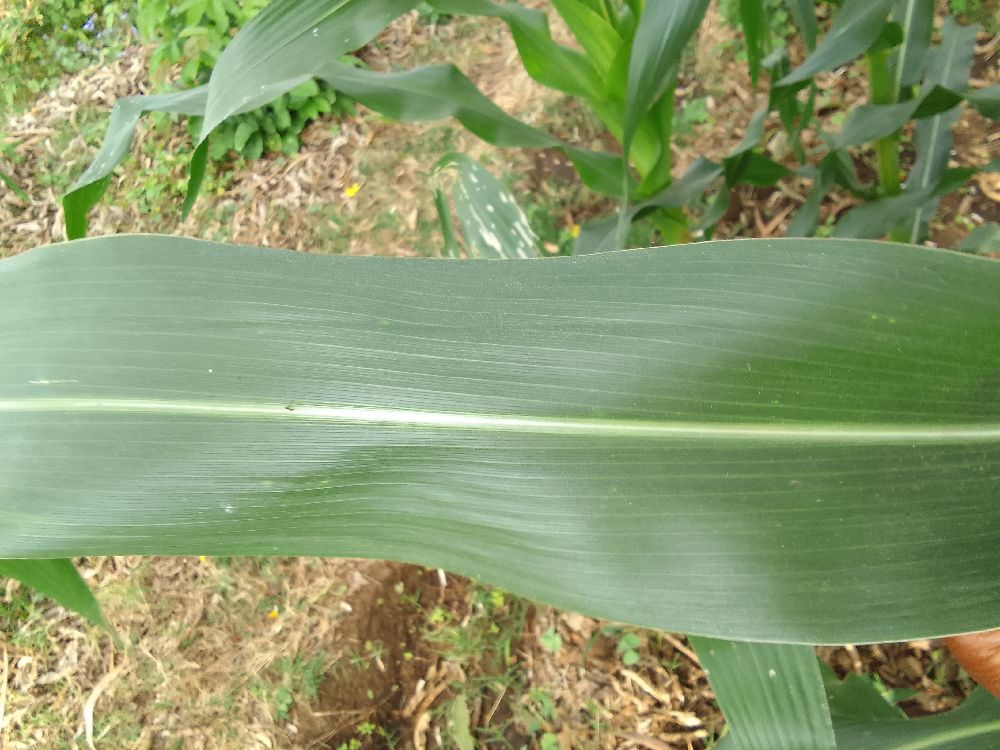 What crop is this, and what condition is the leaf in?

maize, healthy
